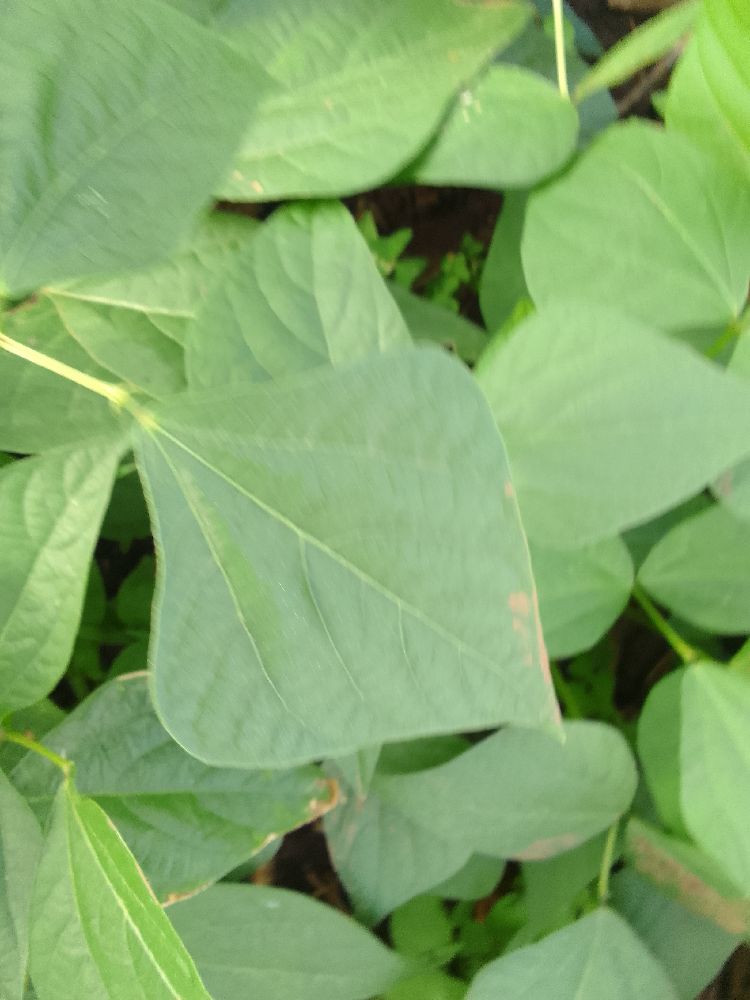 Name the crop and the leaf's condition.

common bean, healthy
